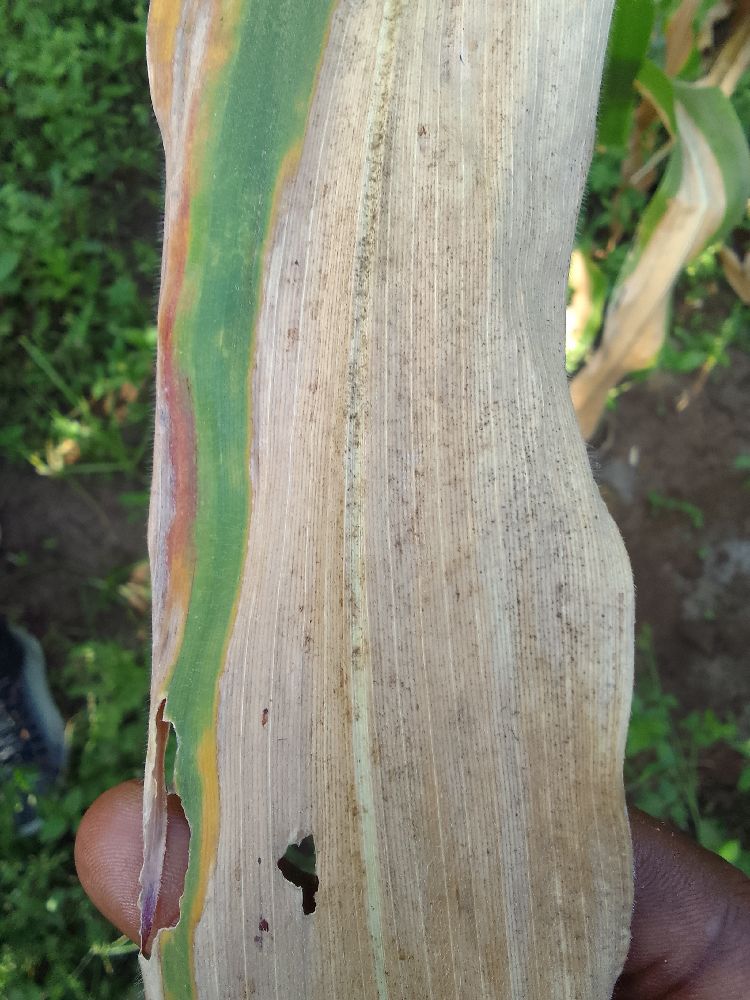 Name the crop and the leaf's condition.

maize, maize lethal necrosis
